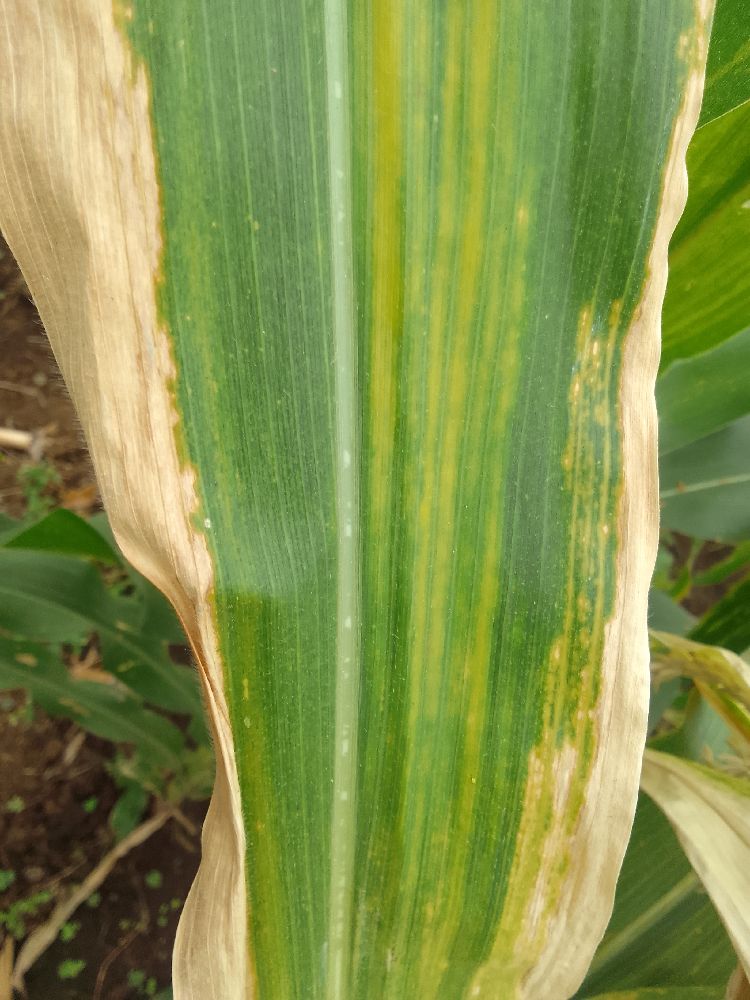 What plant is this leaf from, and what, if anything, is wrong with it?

maize, maize lethal necrosis
